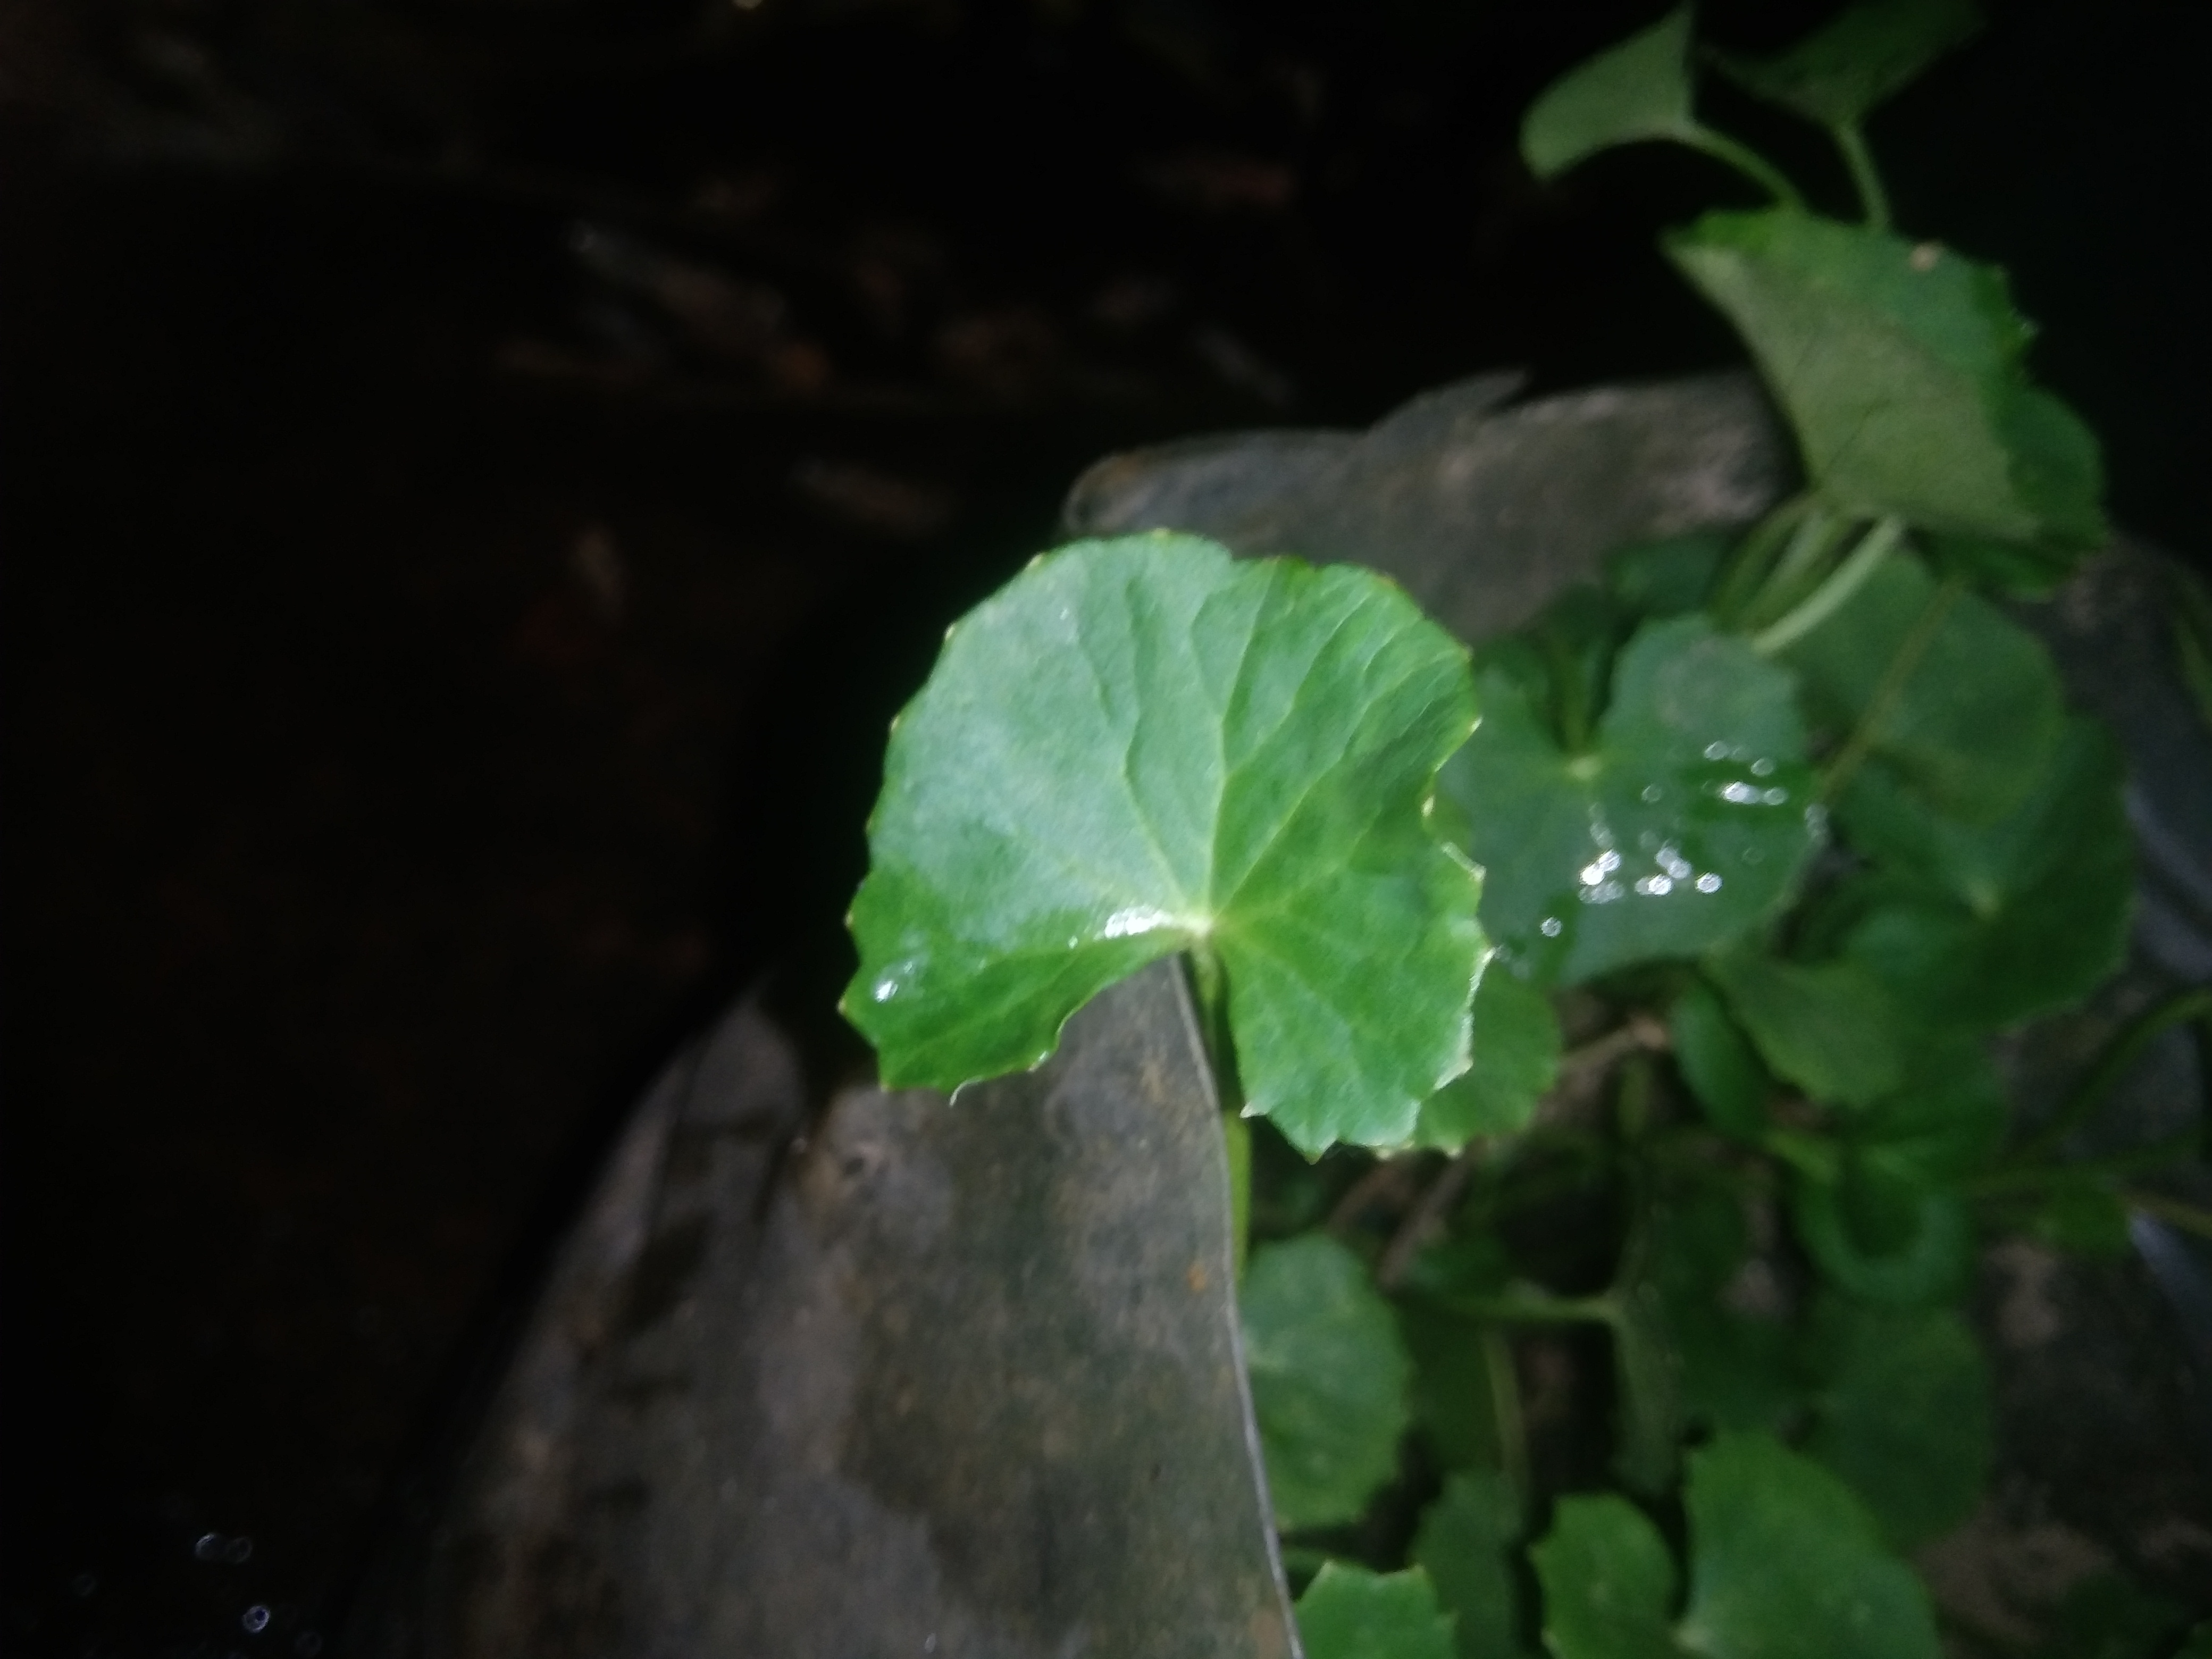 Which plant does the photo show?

thankuni
